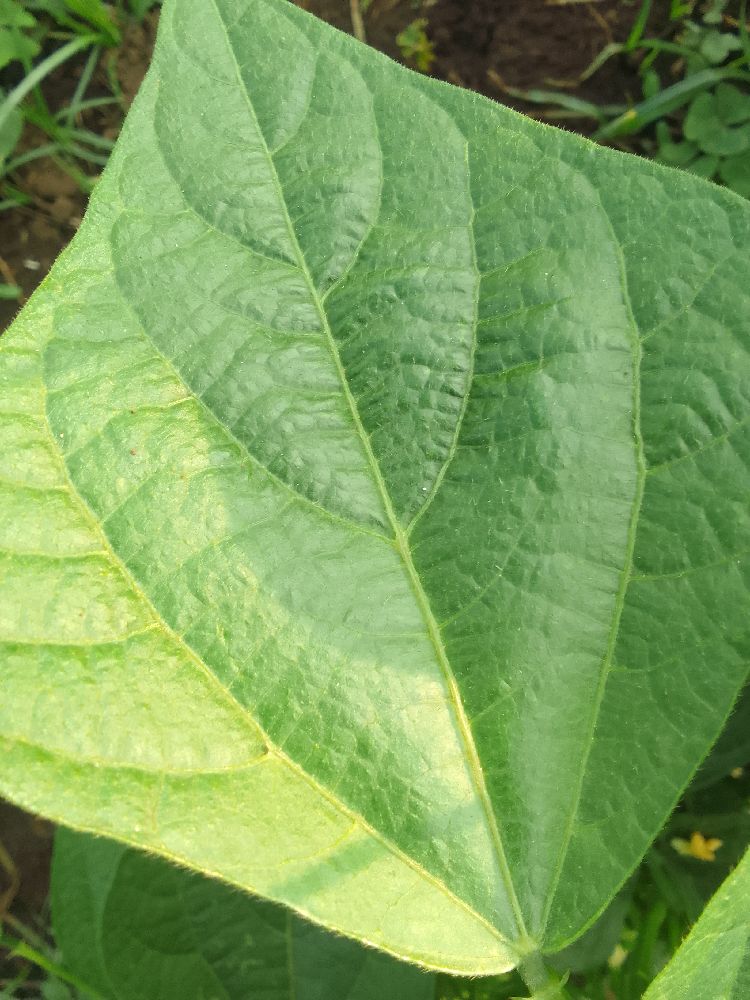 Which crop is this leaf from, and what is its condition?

common bean, healthy
